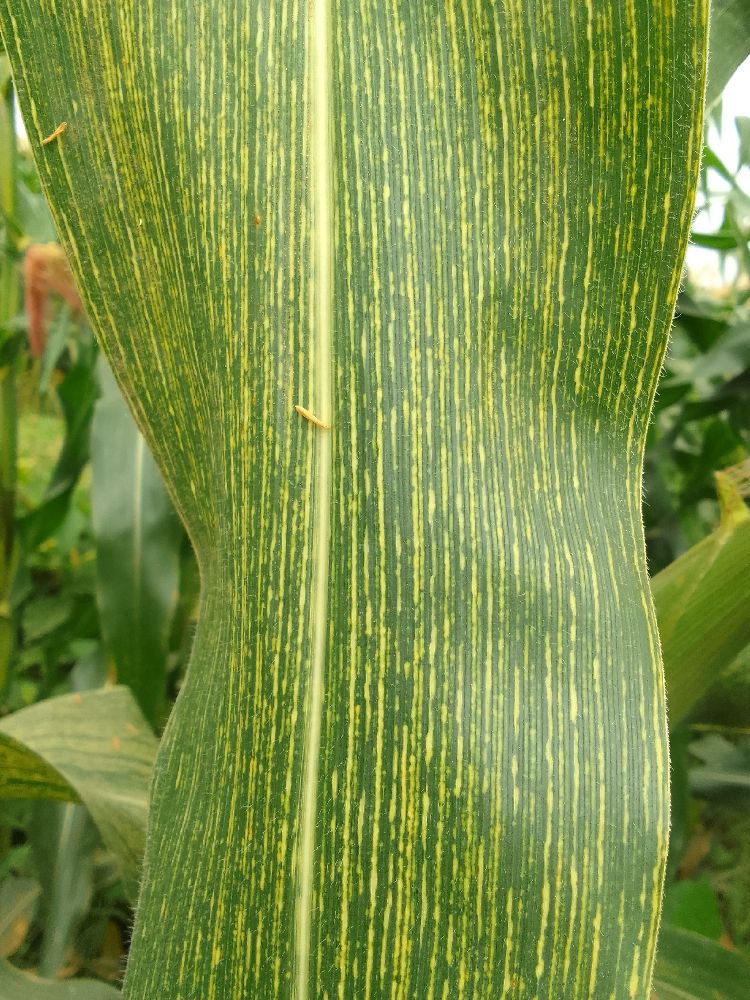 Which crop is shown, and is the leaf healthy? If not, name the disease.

maize, maize streak virus
